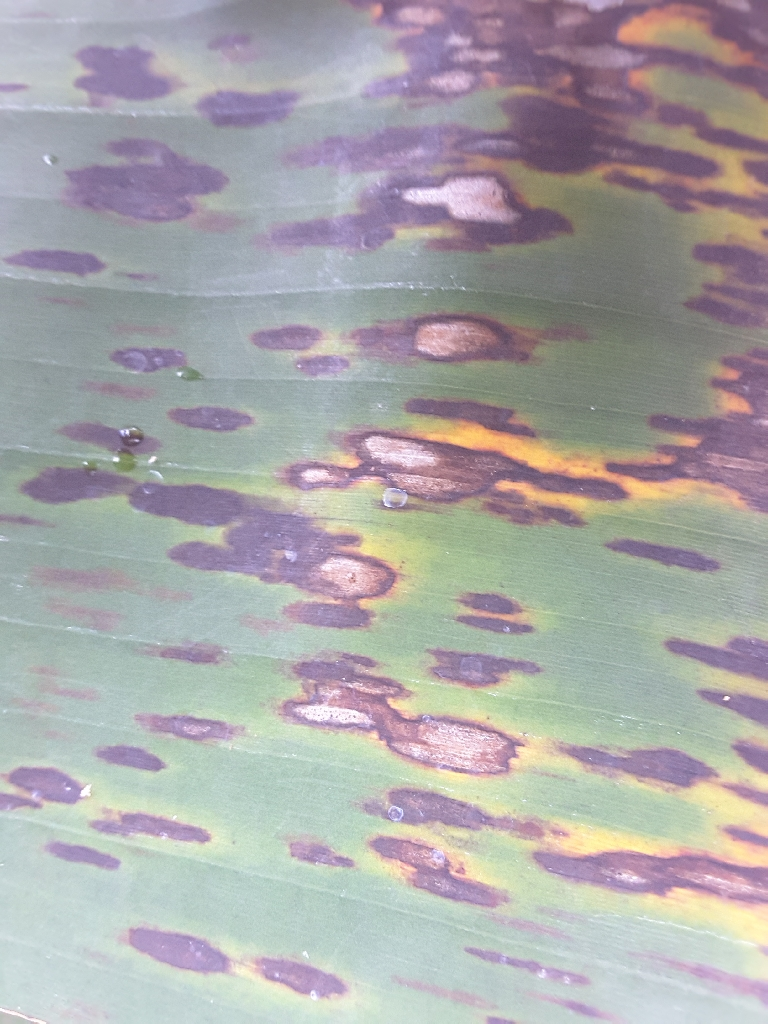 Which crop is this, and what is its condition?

banana, black sigatoka
